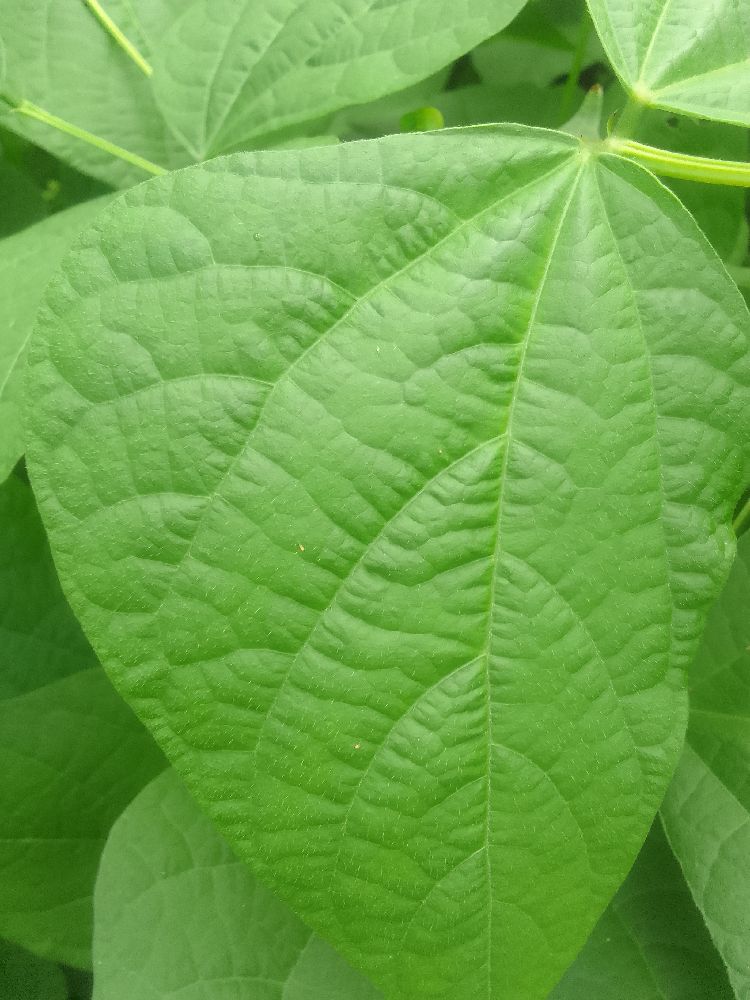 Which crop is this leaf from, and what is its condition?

common bean, healthy
